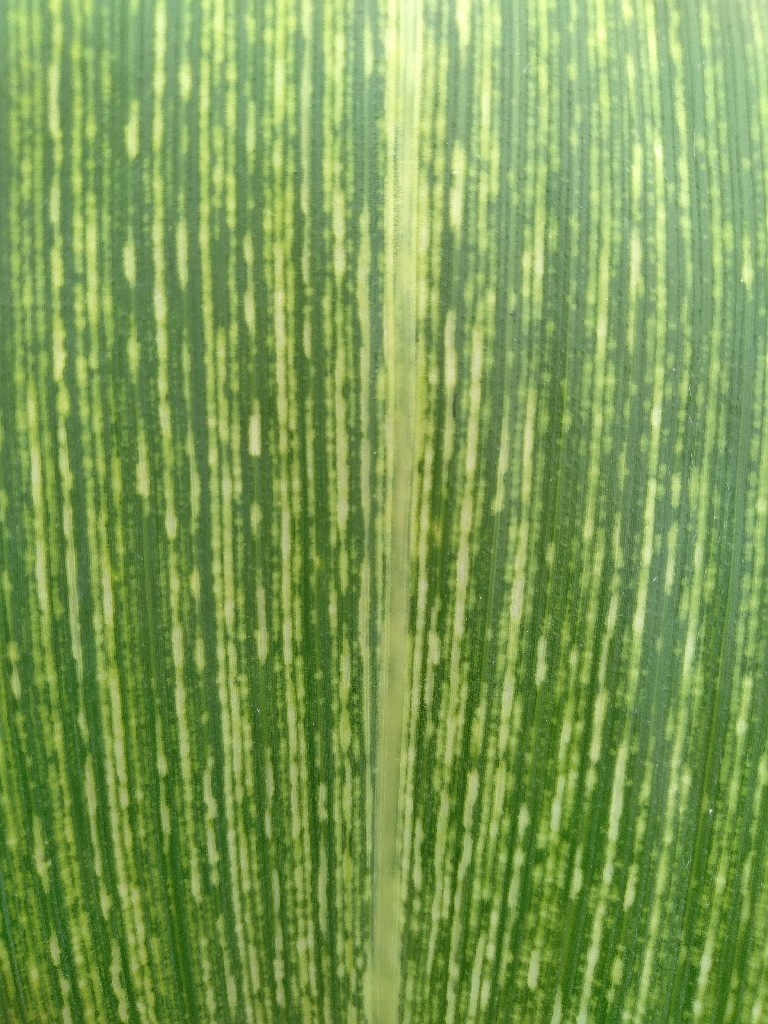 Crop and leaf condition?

maize, maize streak virus
